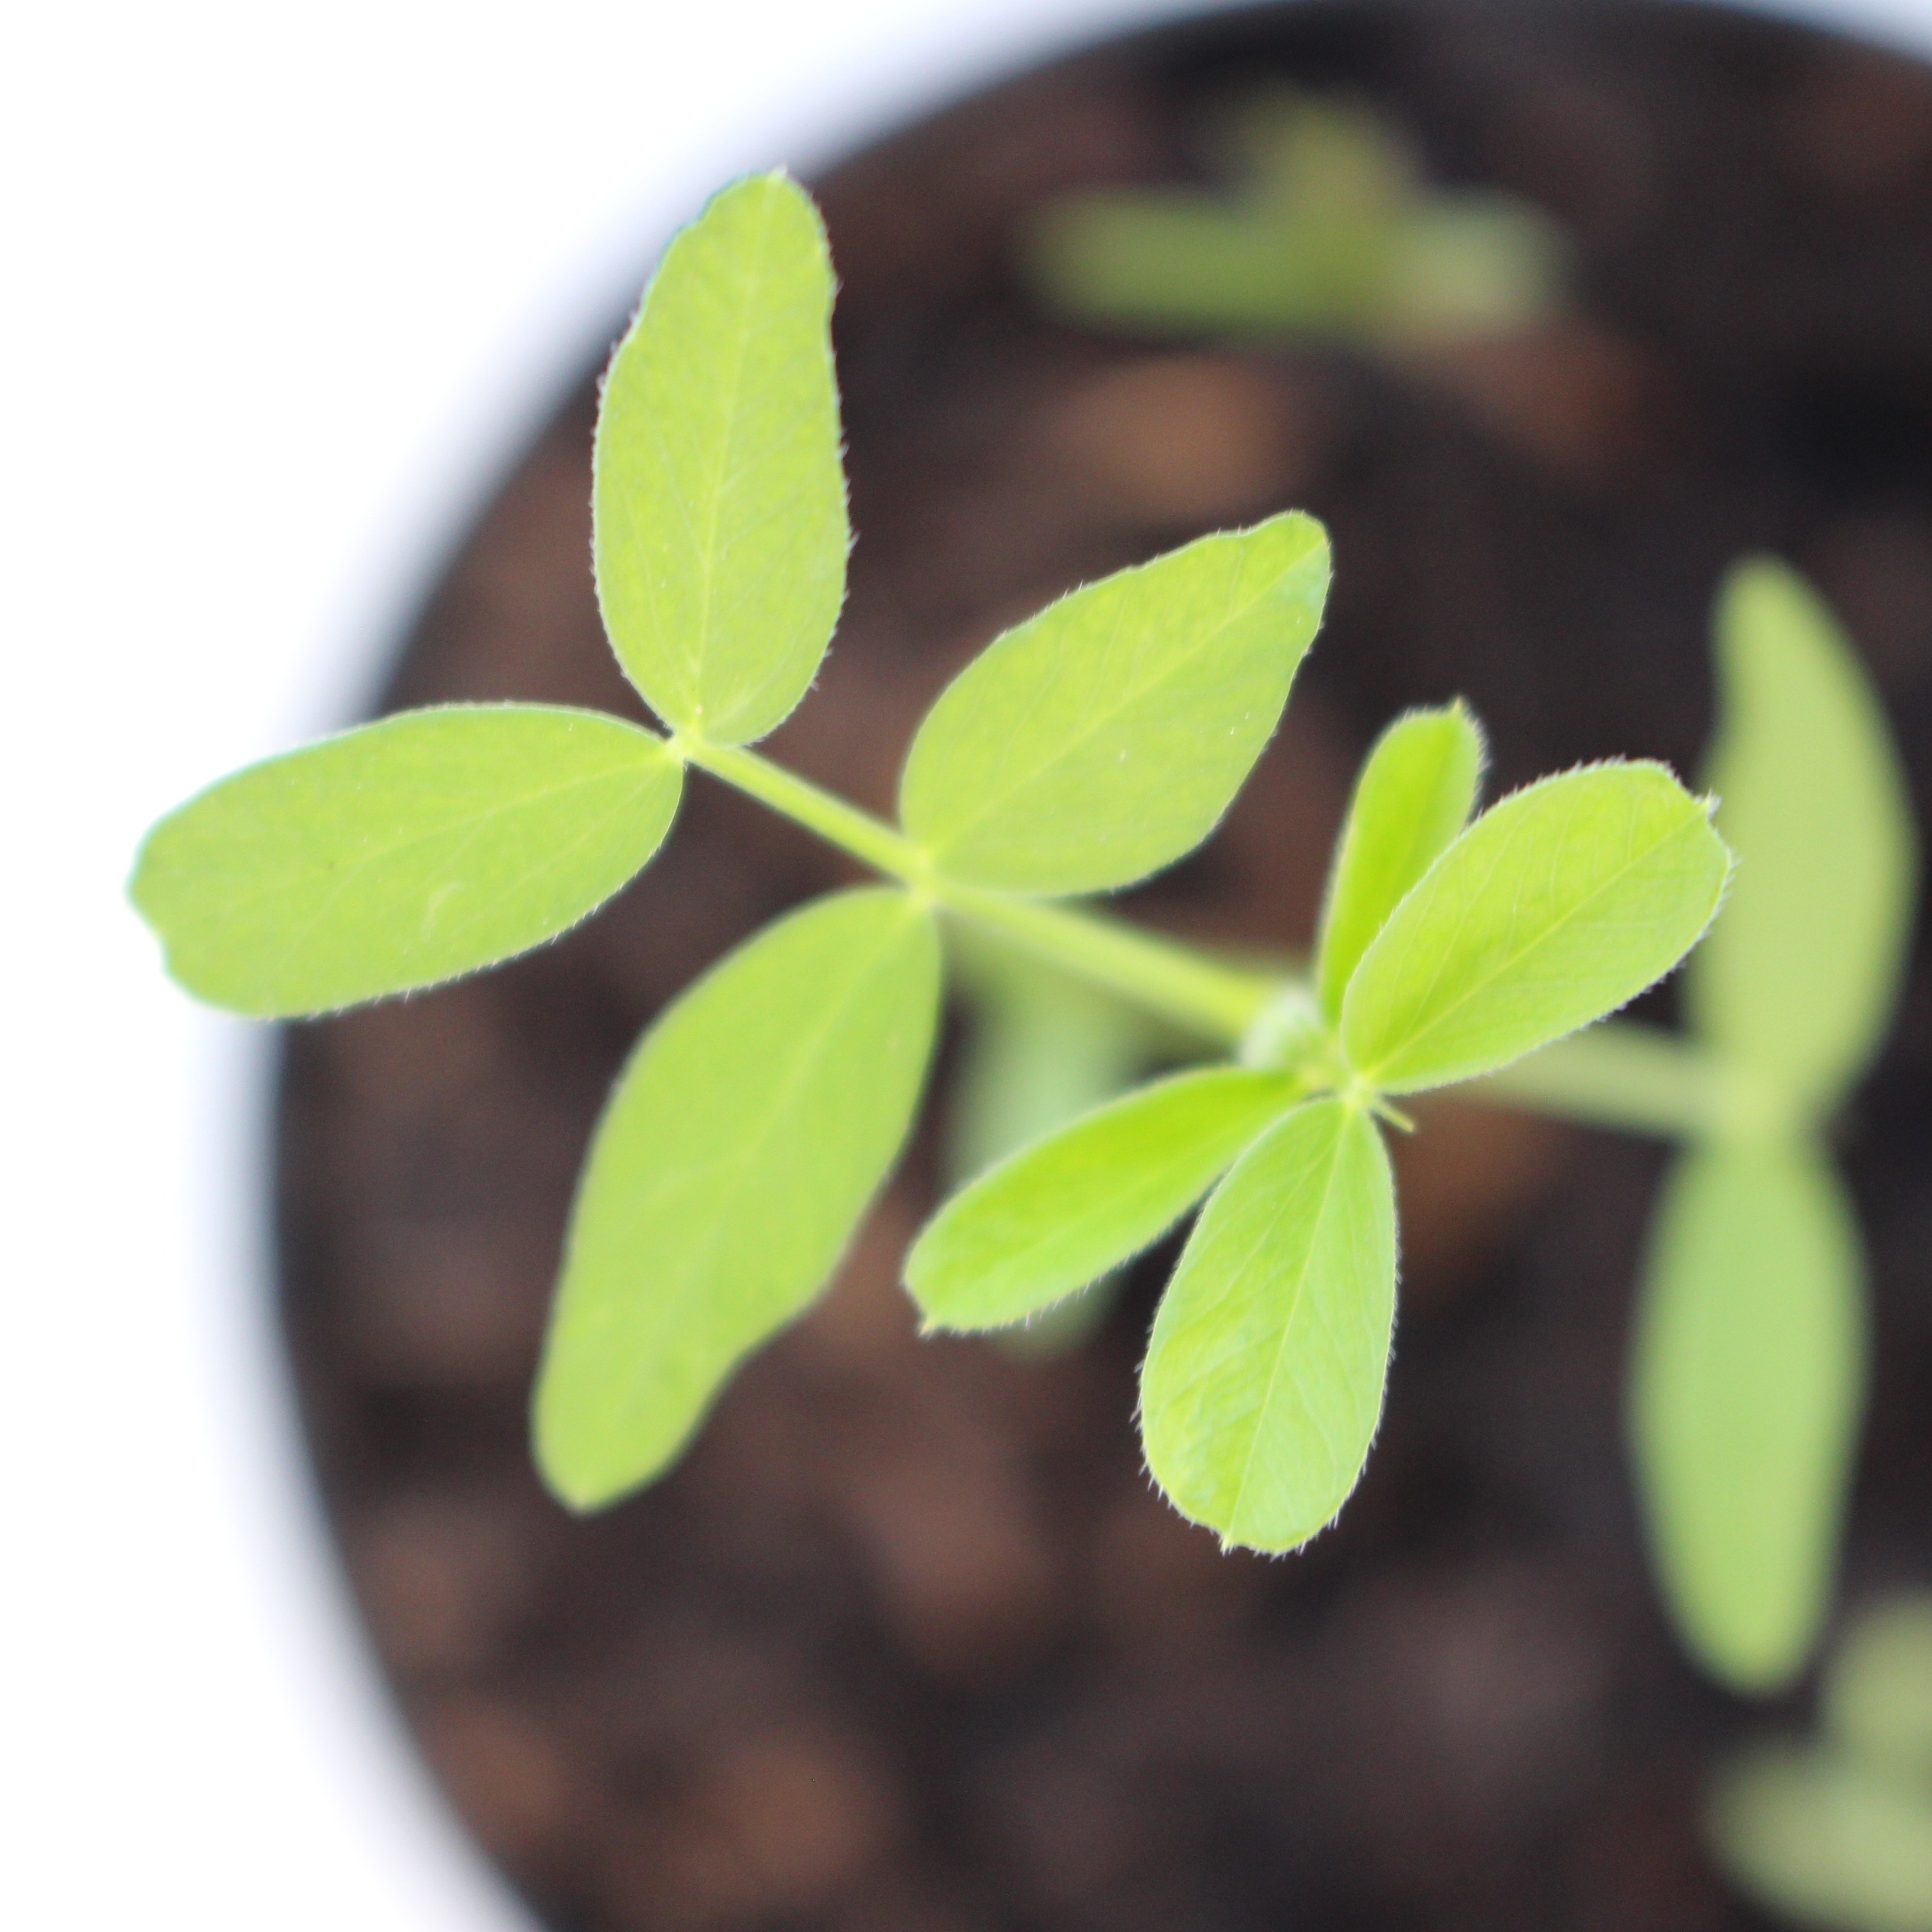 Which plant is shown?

Vicia sativa
